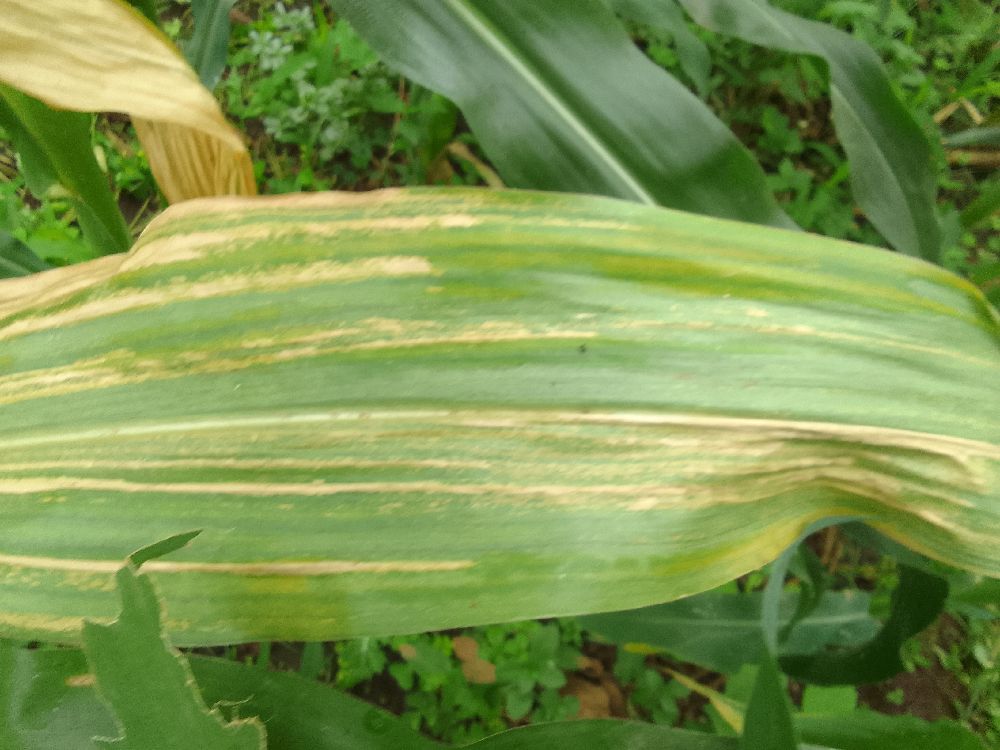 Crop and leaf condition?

maize, maize lethal necrosis
